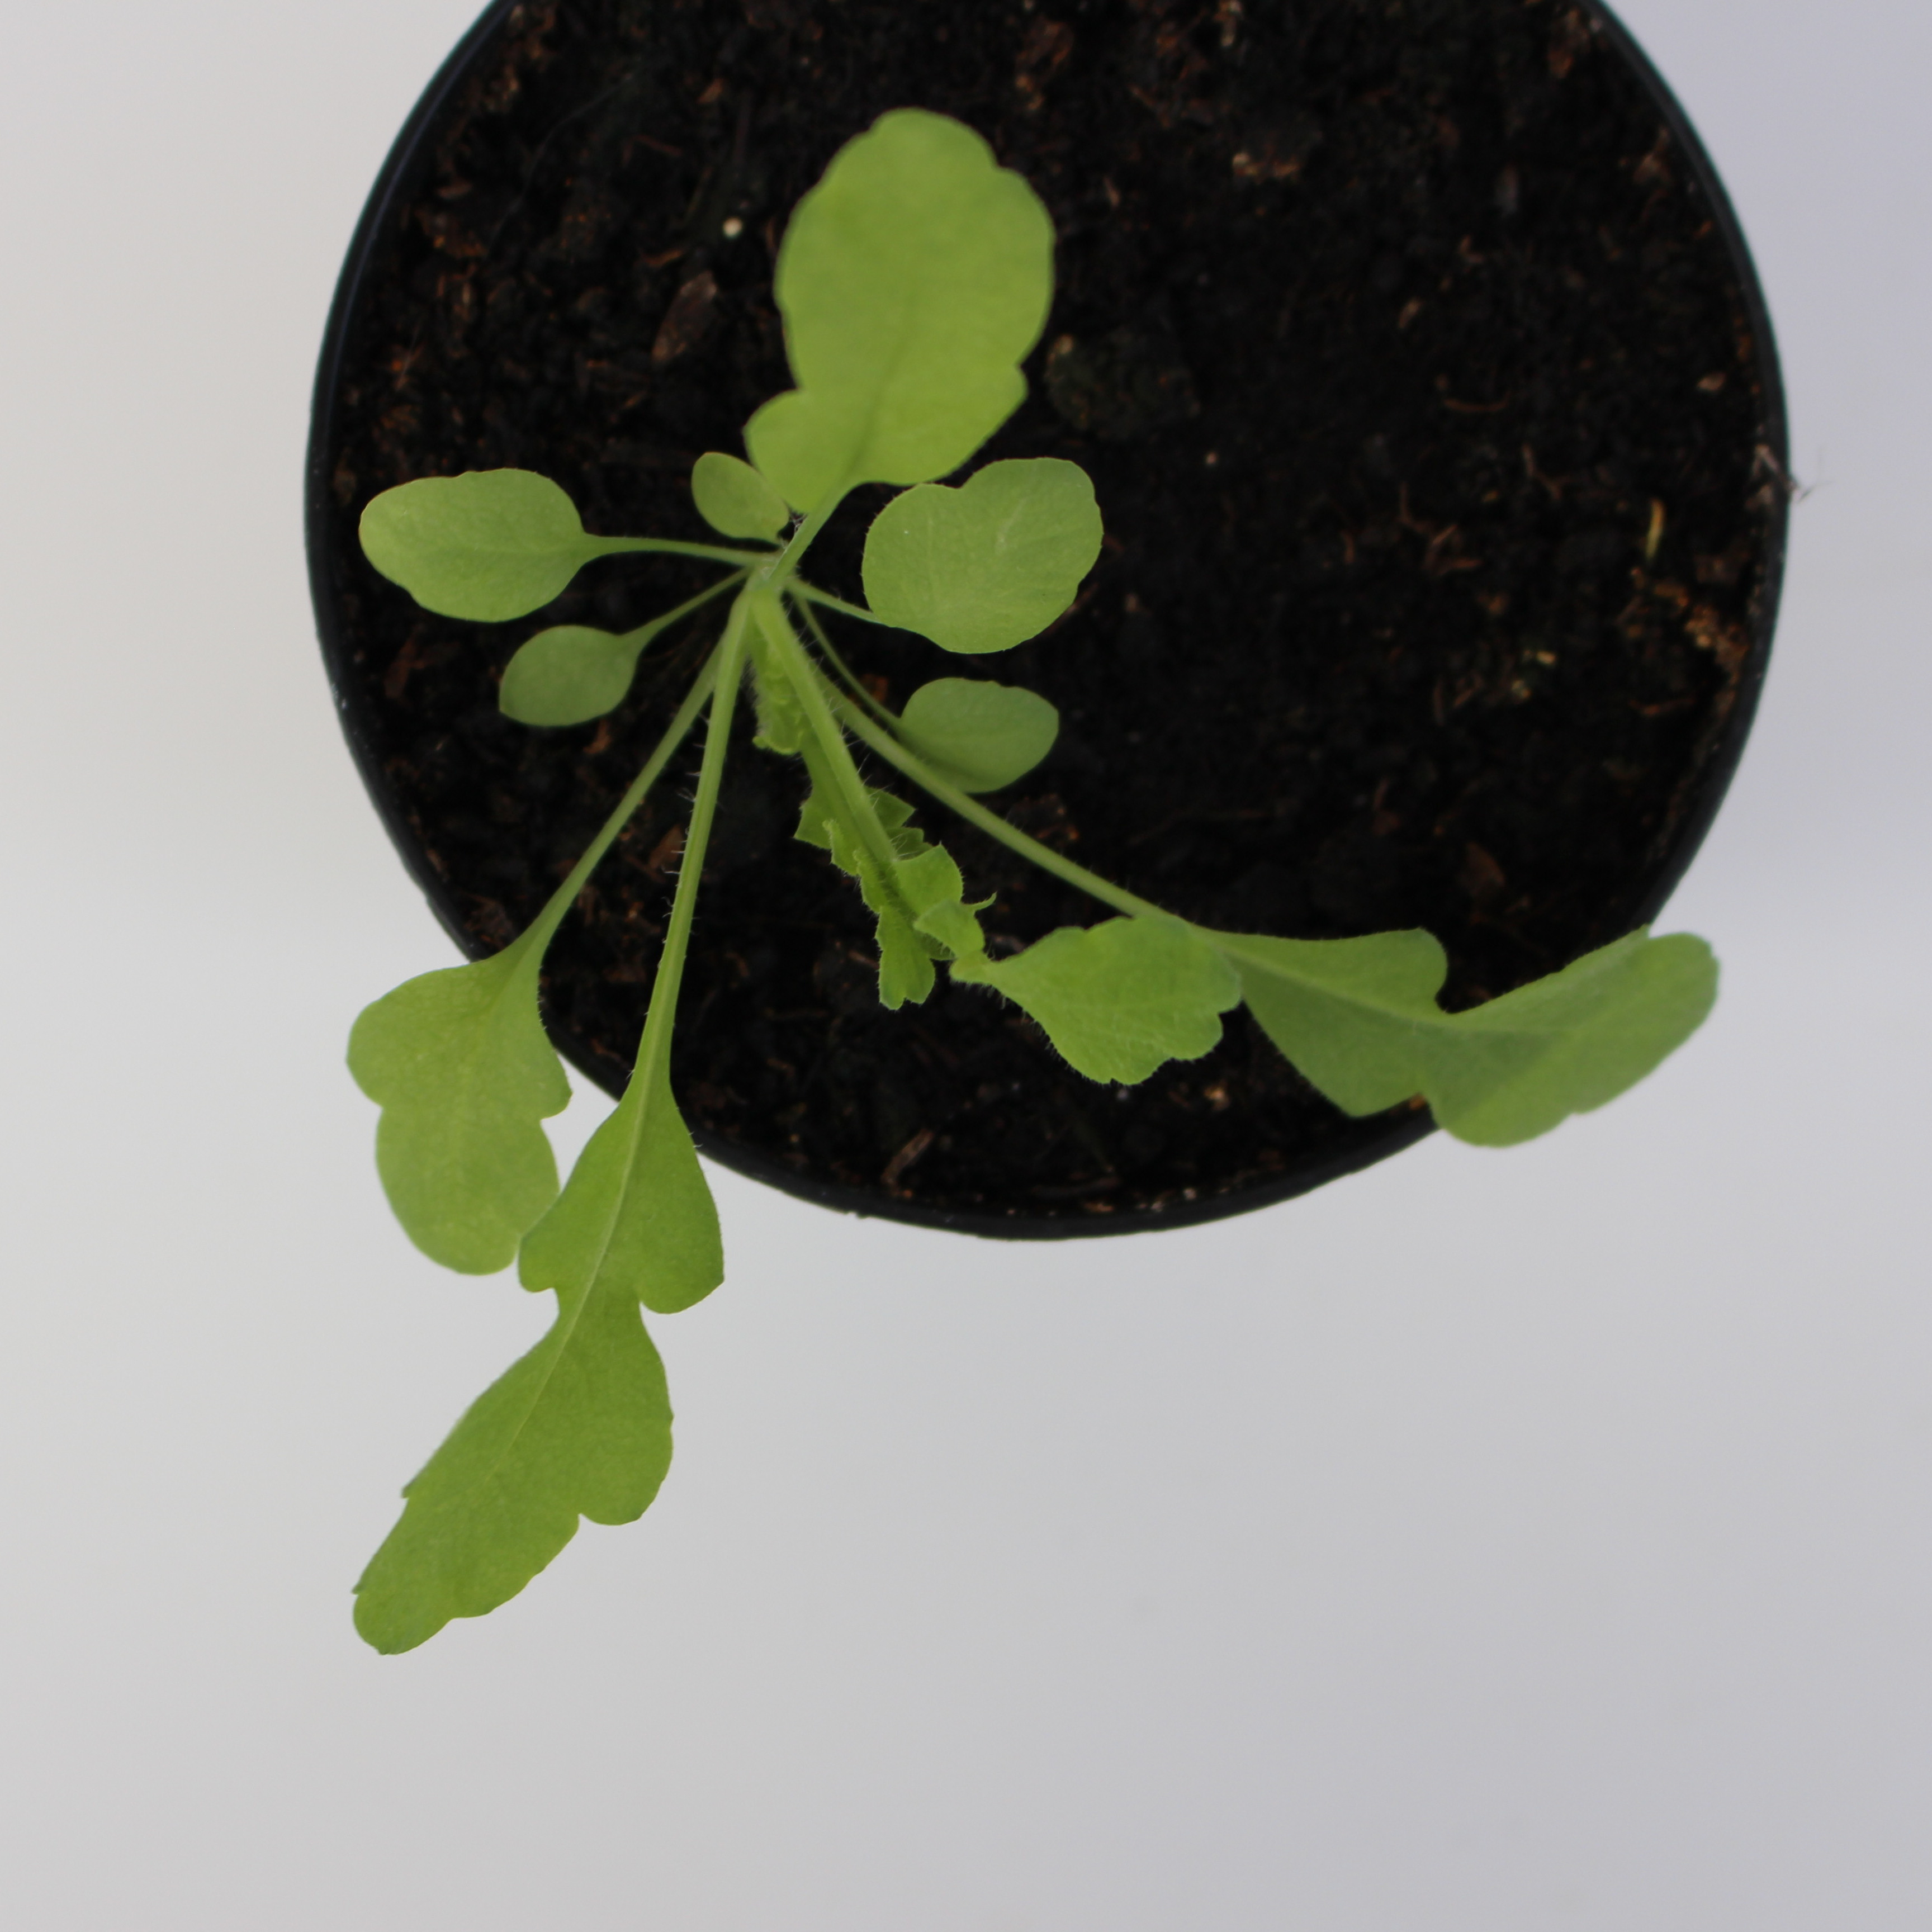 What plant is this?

Papaver rhoeas
